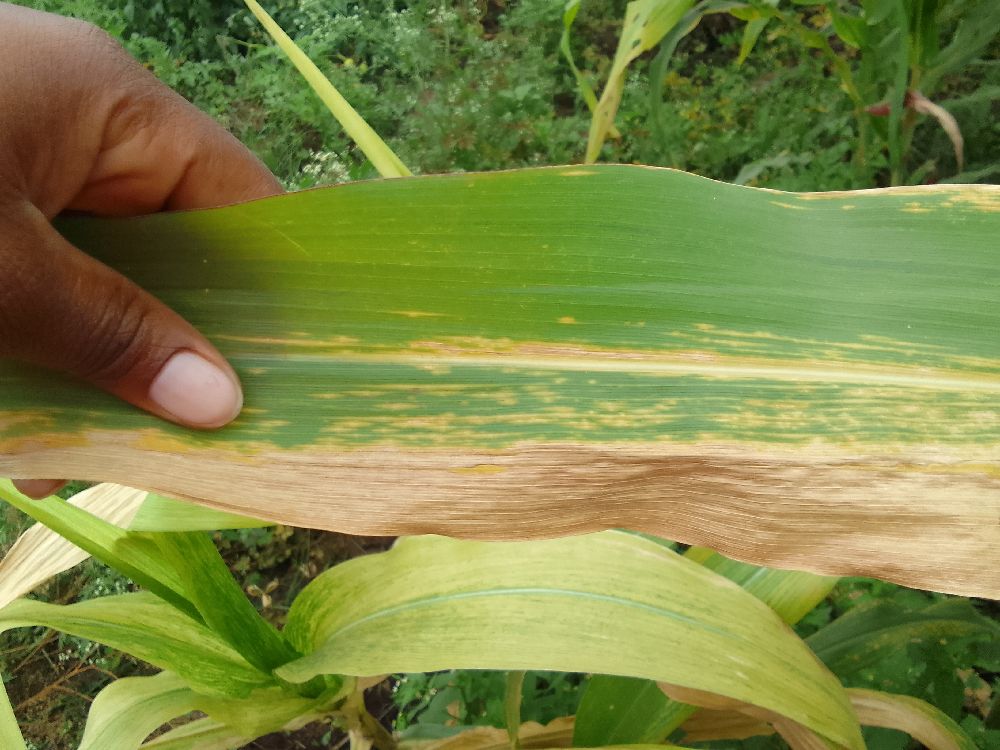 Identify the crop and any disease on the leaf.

maize, maize lethal necrosis
